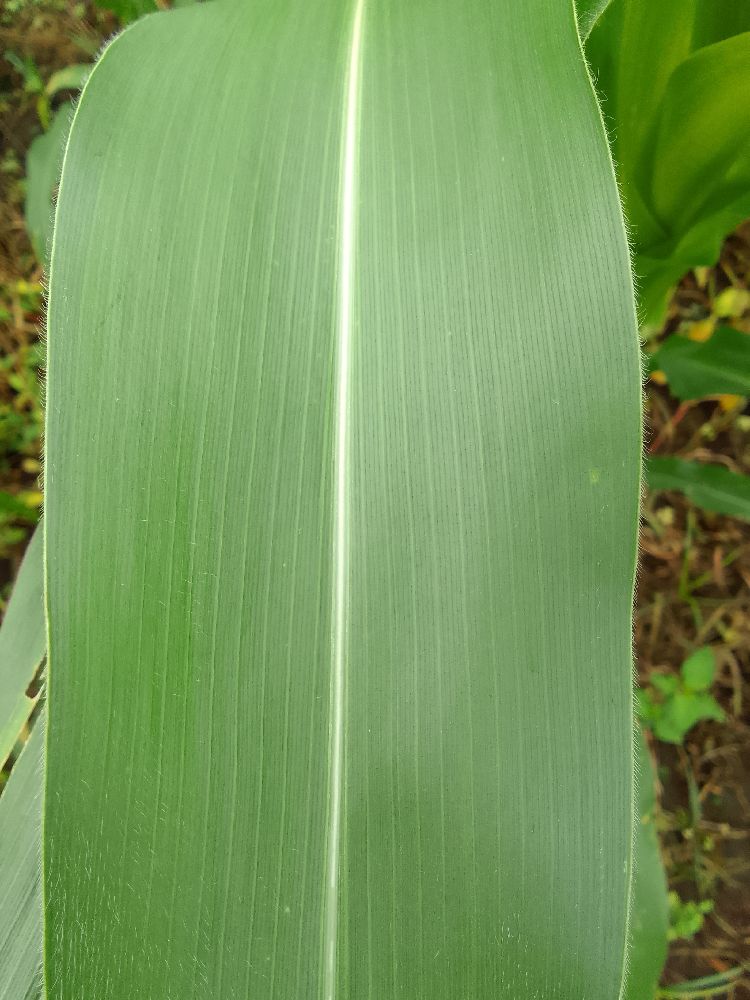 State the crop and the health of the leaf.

maize, healthy
